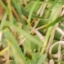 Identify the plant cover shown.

grass
